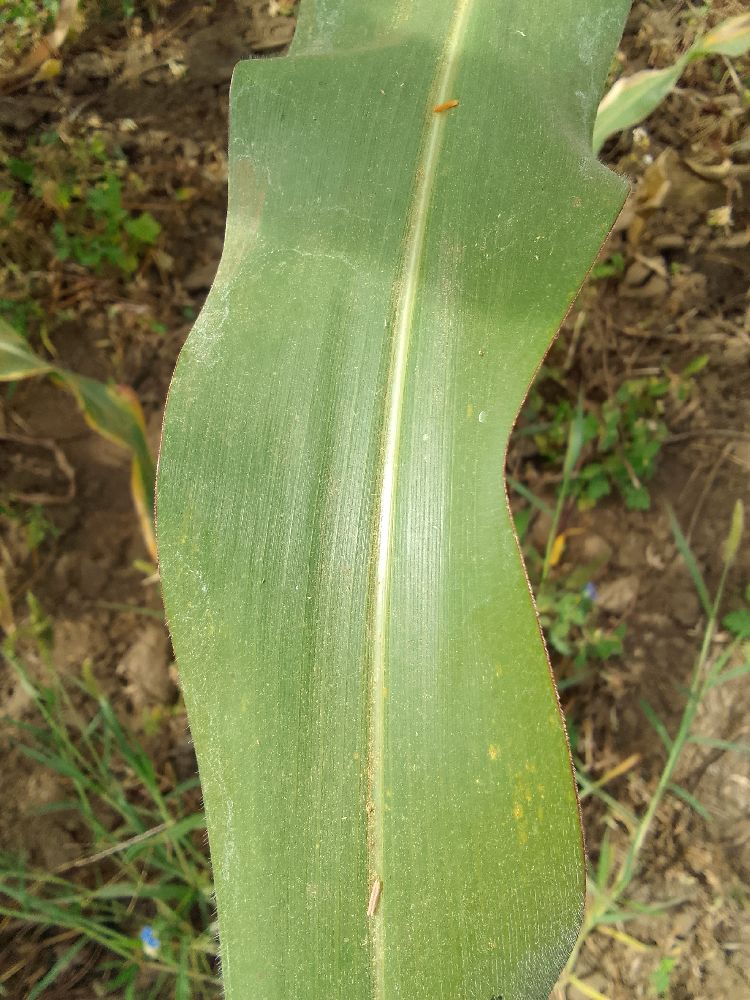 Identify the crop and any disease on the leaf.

maize, healthy
